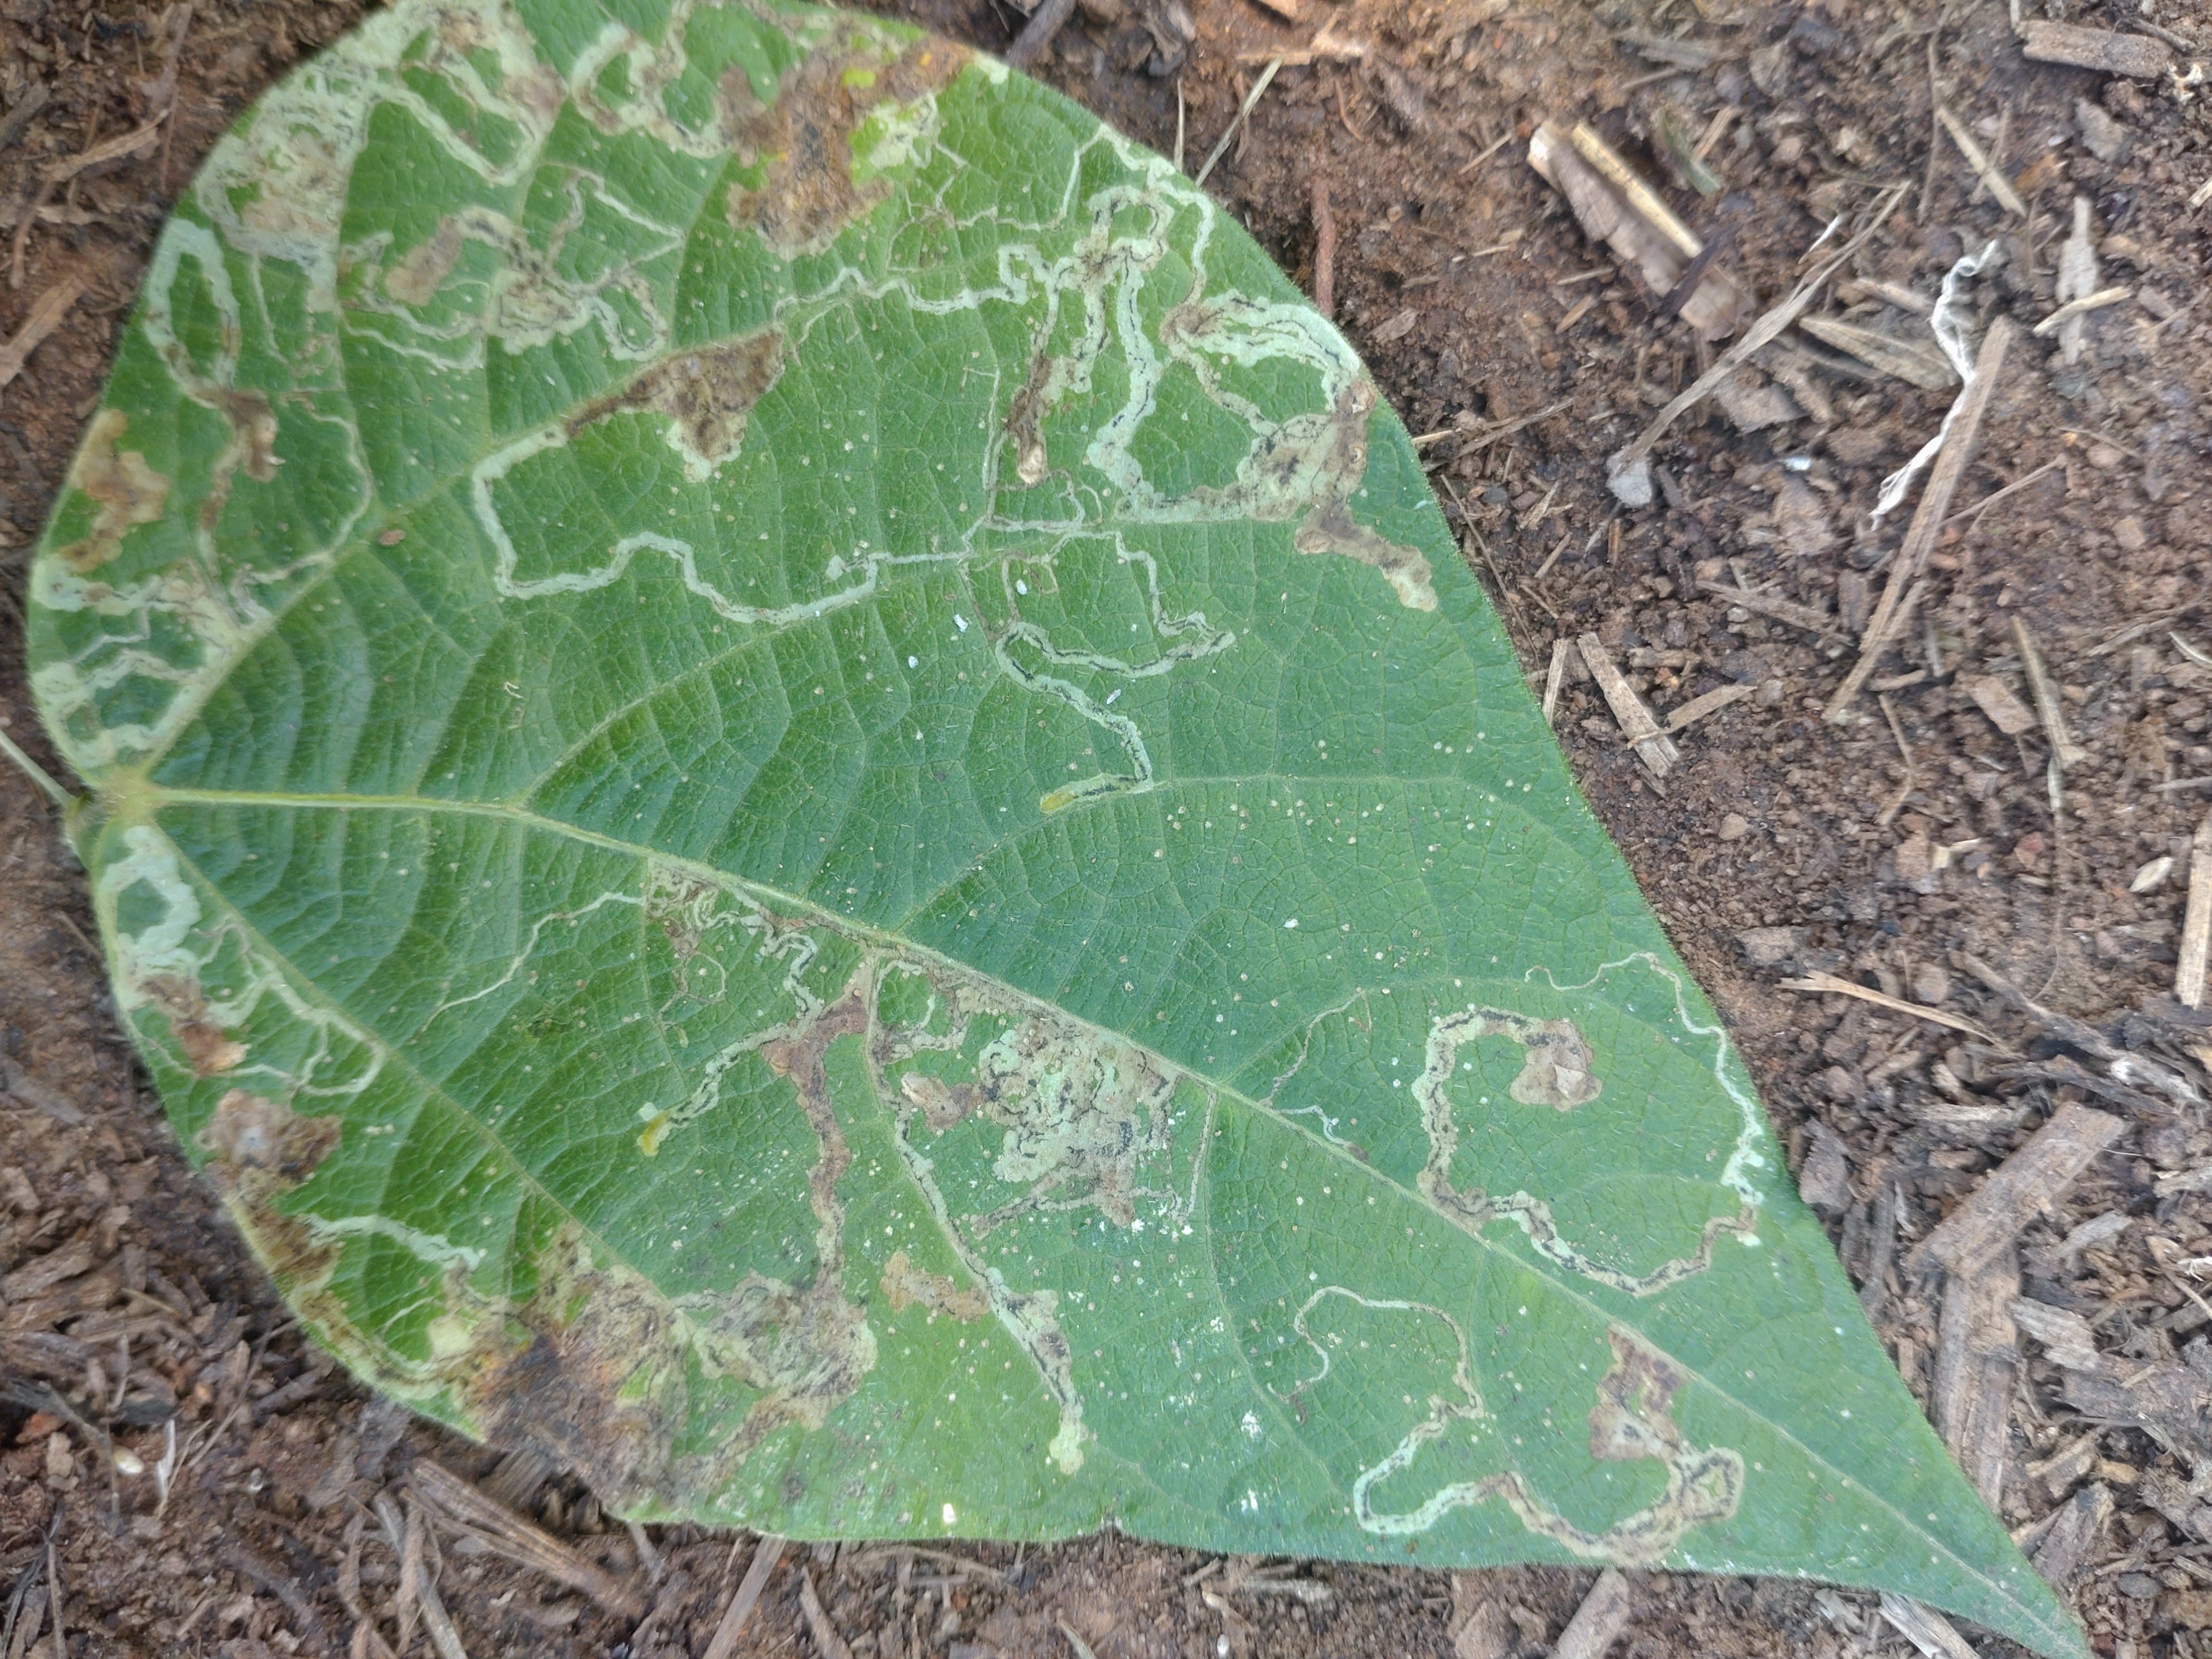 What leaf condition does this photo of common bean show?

anthracnose
